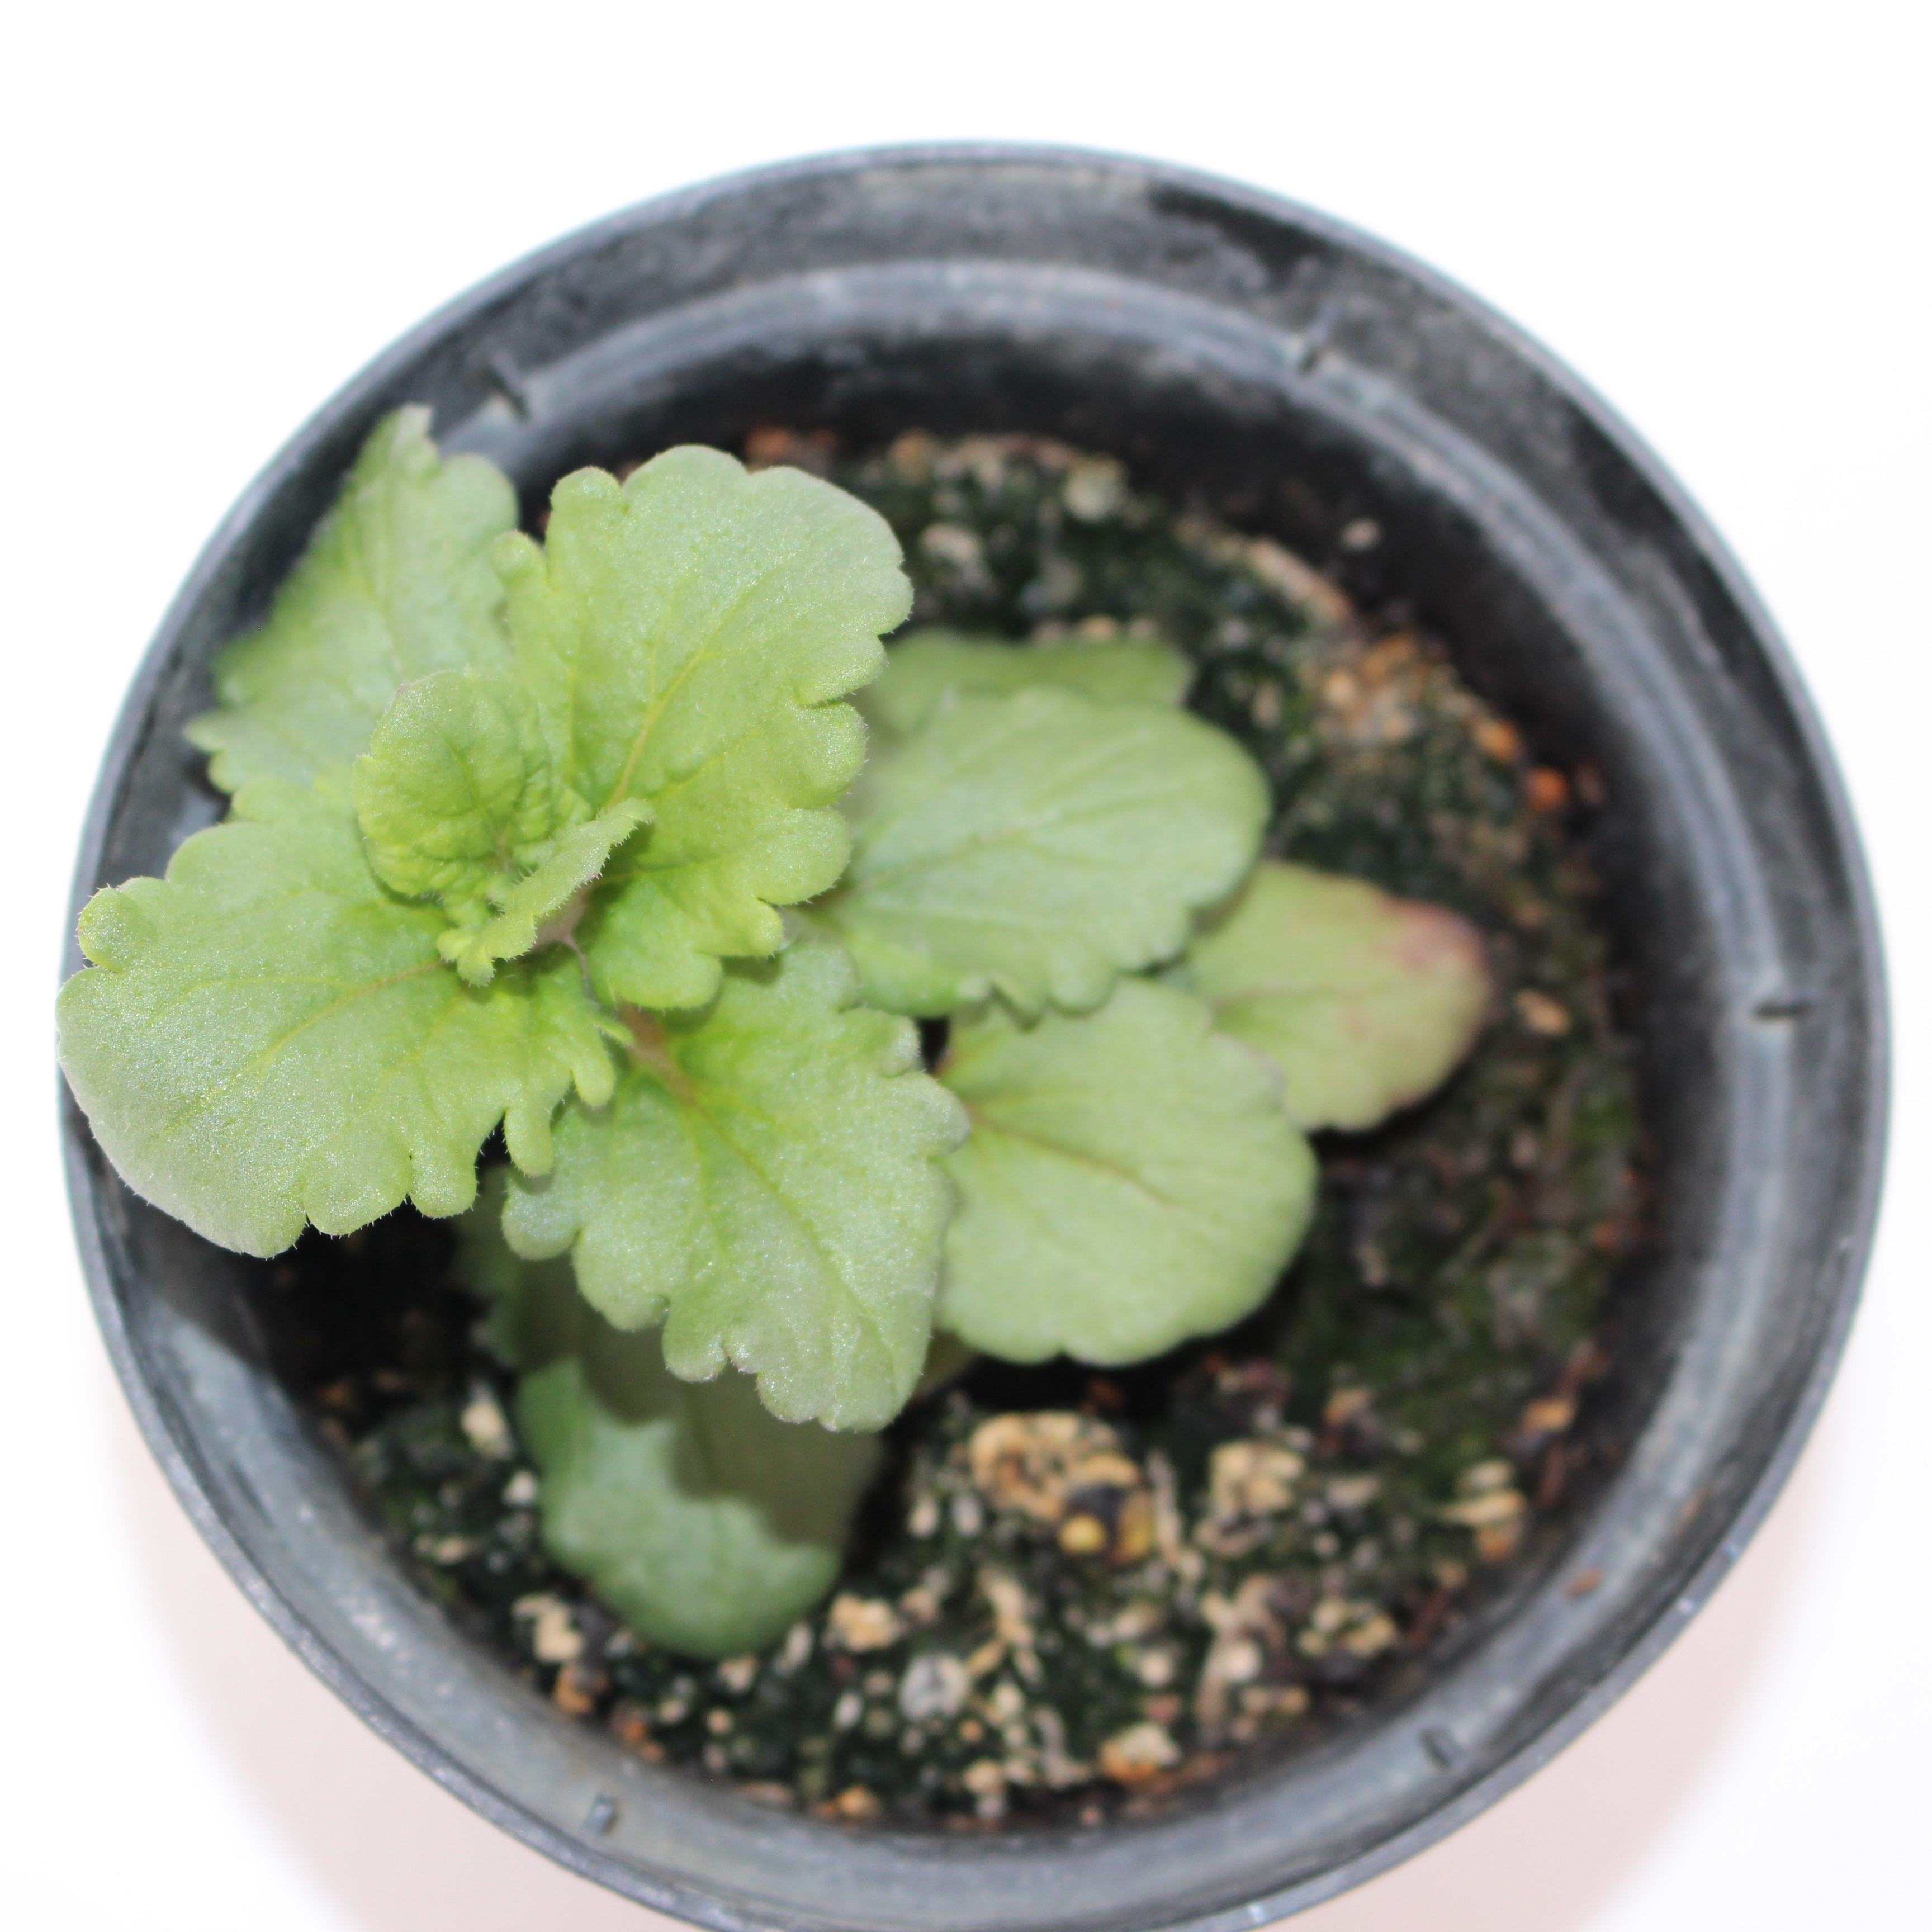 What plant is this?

Veronica persica
